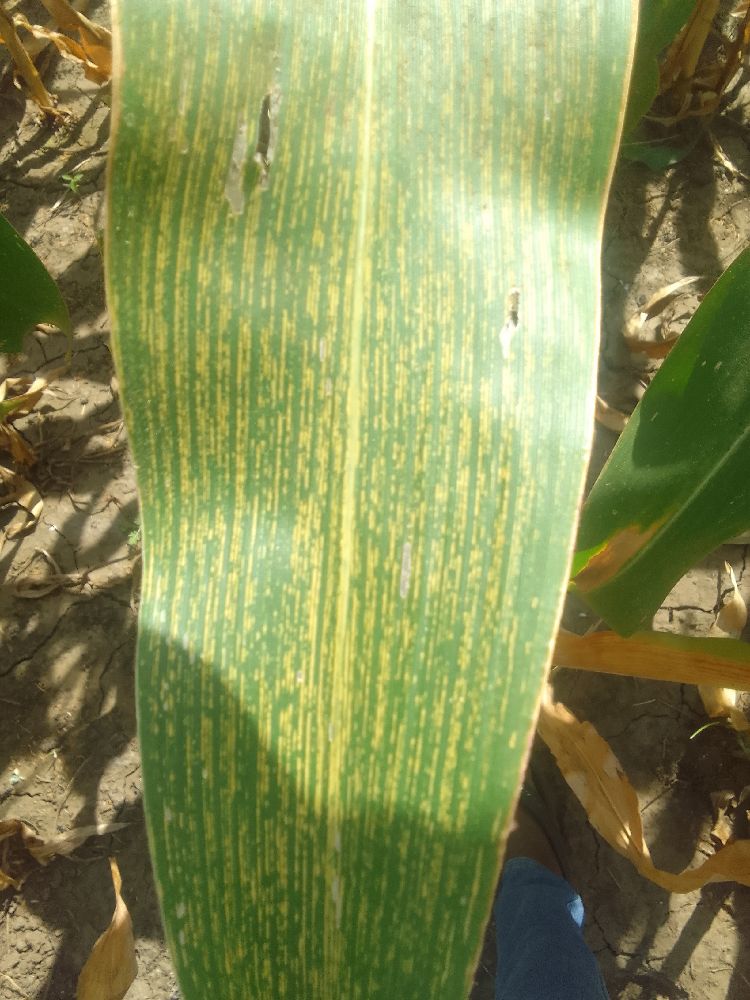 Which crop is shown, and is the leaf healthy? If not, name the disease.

maize, maize streak virus
